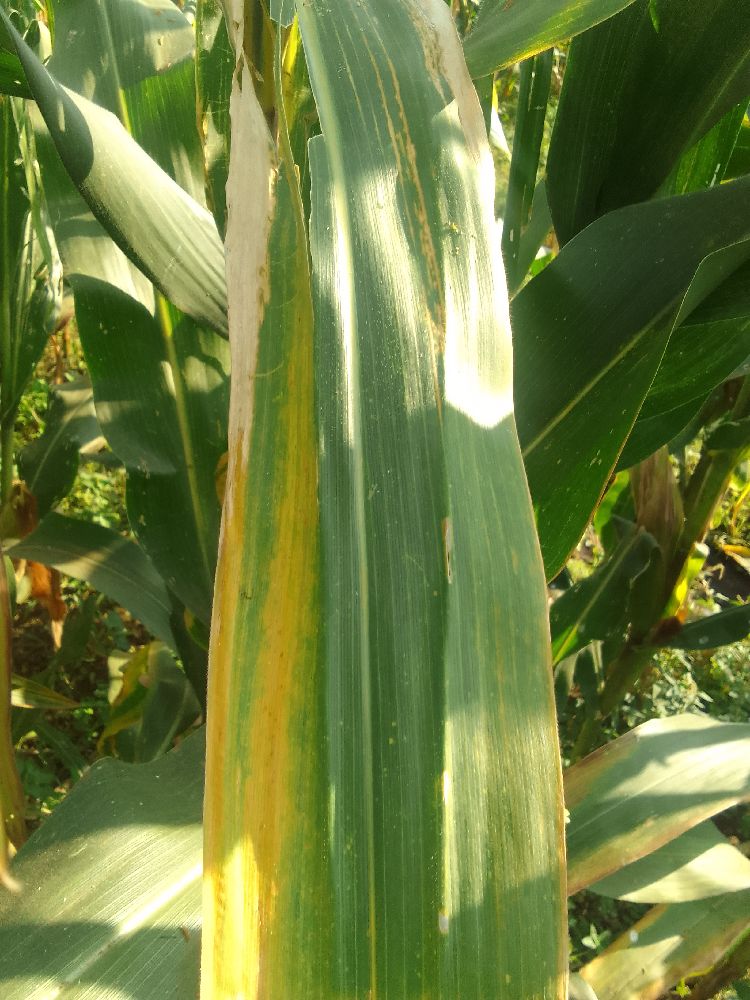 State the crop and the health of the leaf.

maize, maize lethal necrosis
